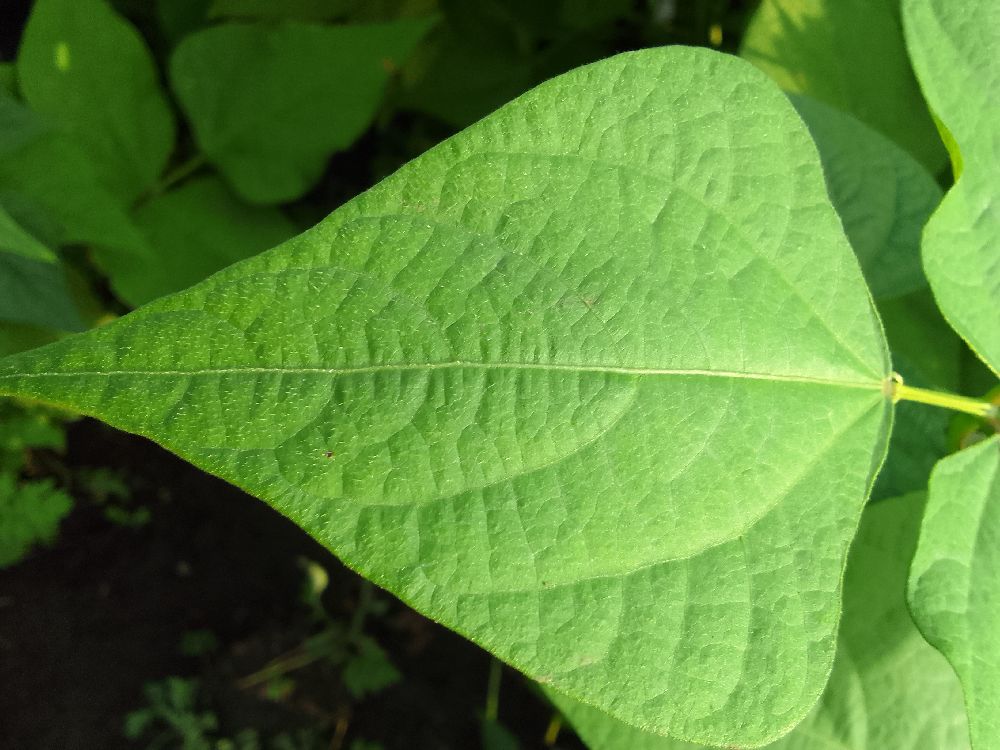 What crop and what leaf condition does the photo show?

common bean, healthy
